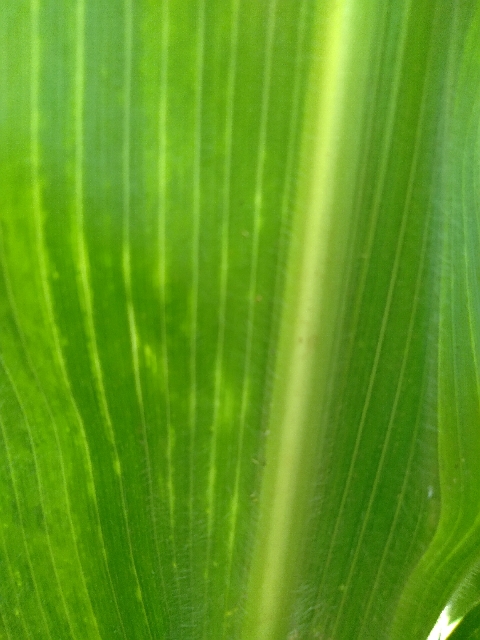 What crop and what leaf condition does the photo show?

maize, maize lethal necrosis
